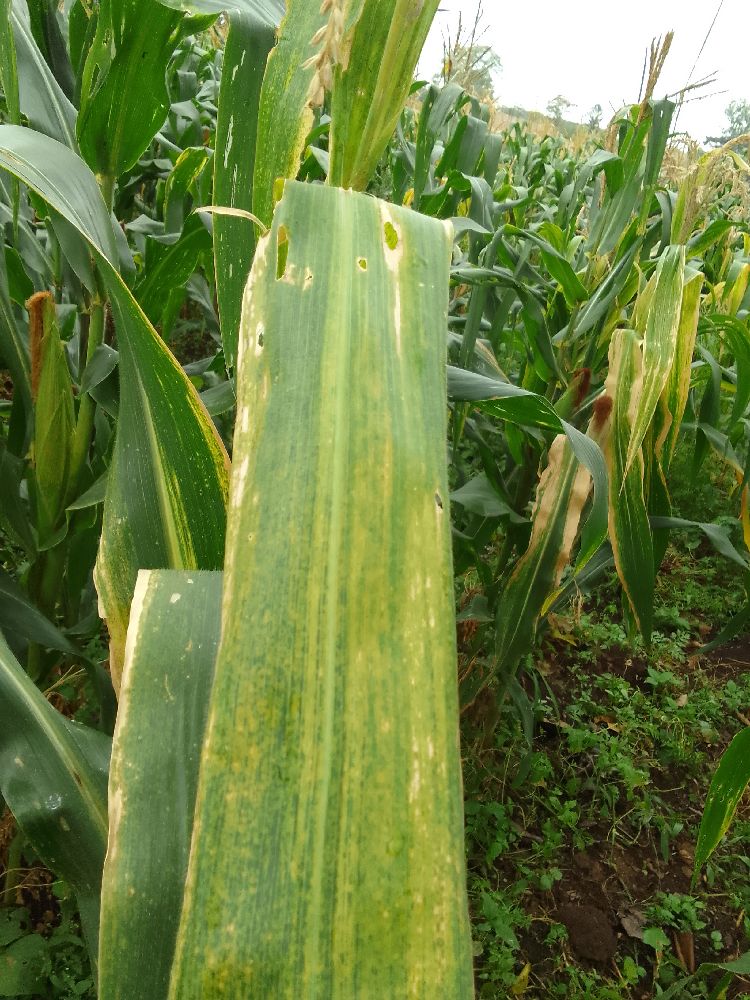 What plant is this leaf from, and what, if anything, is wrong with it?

maize, maize lethal necrosis
